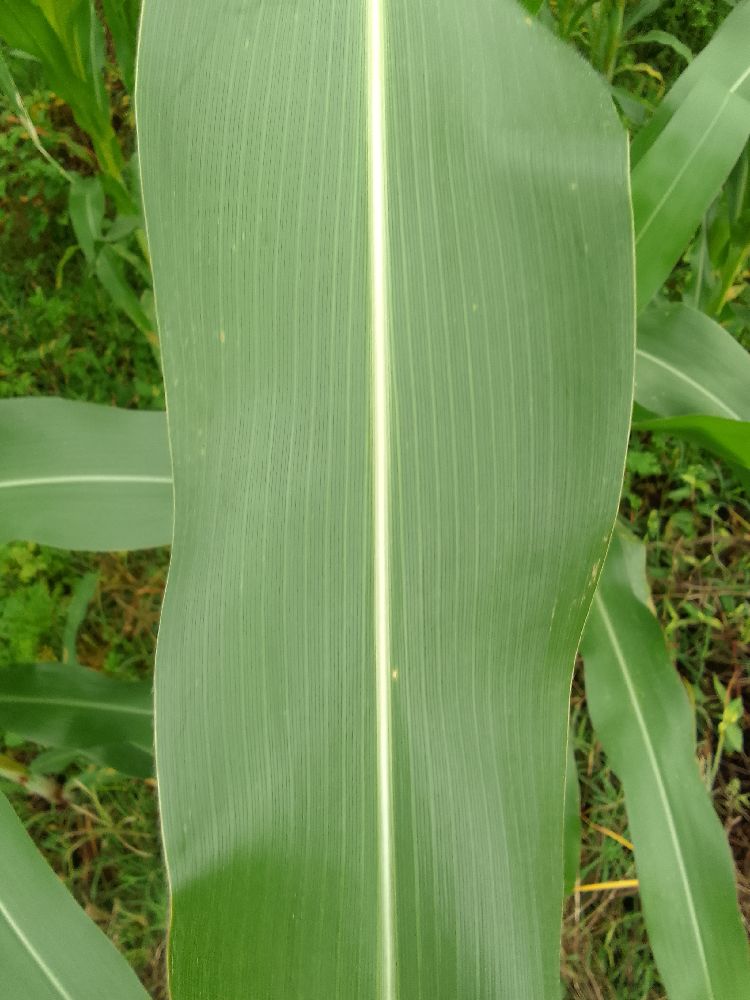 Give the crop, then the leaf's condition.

maize, healthy
